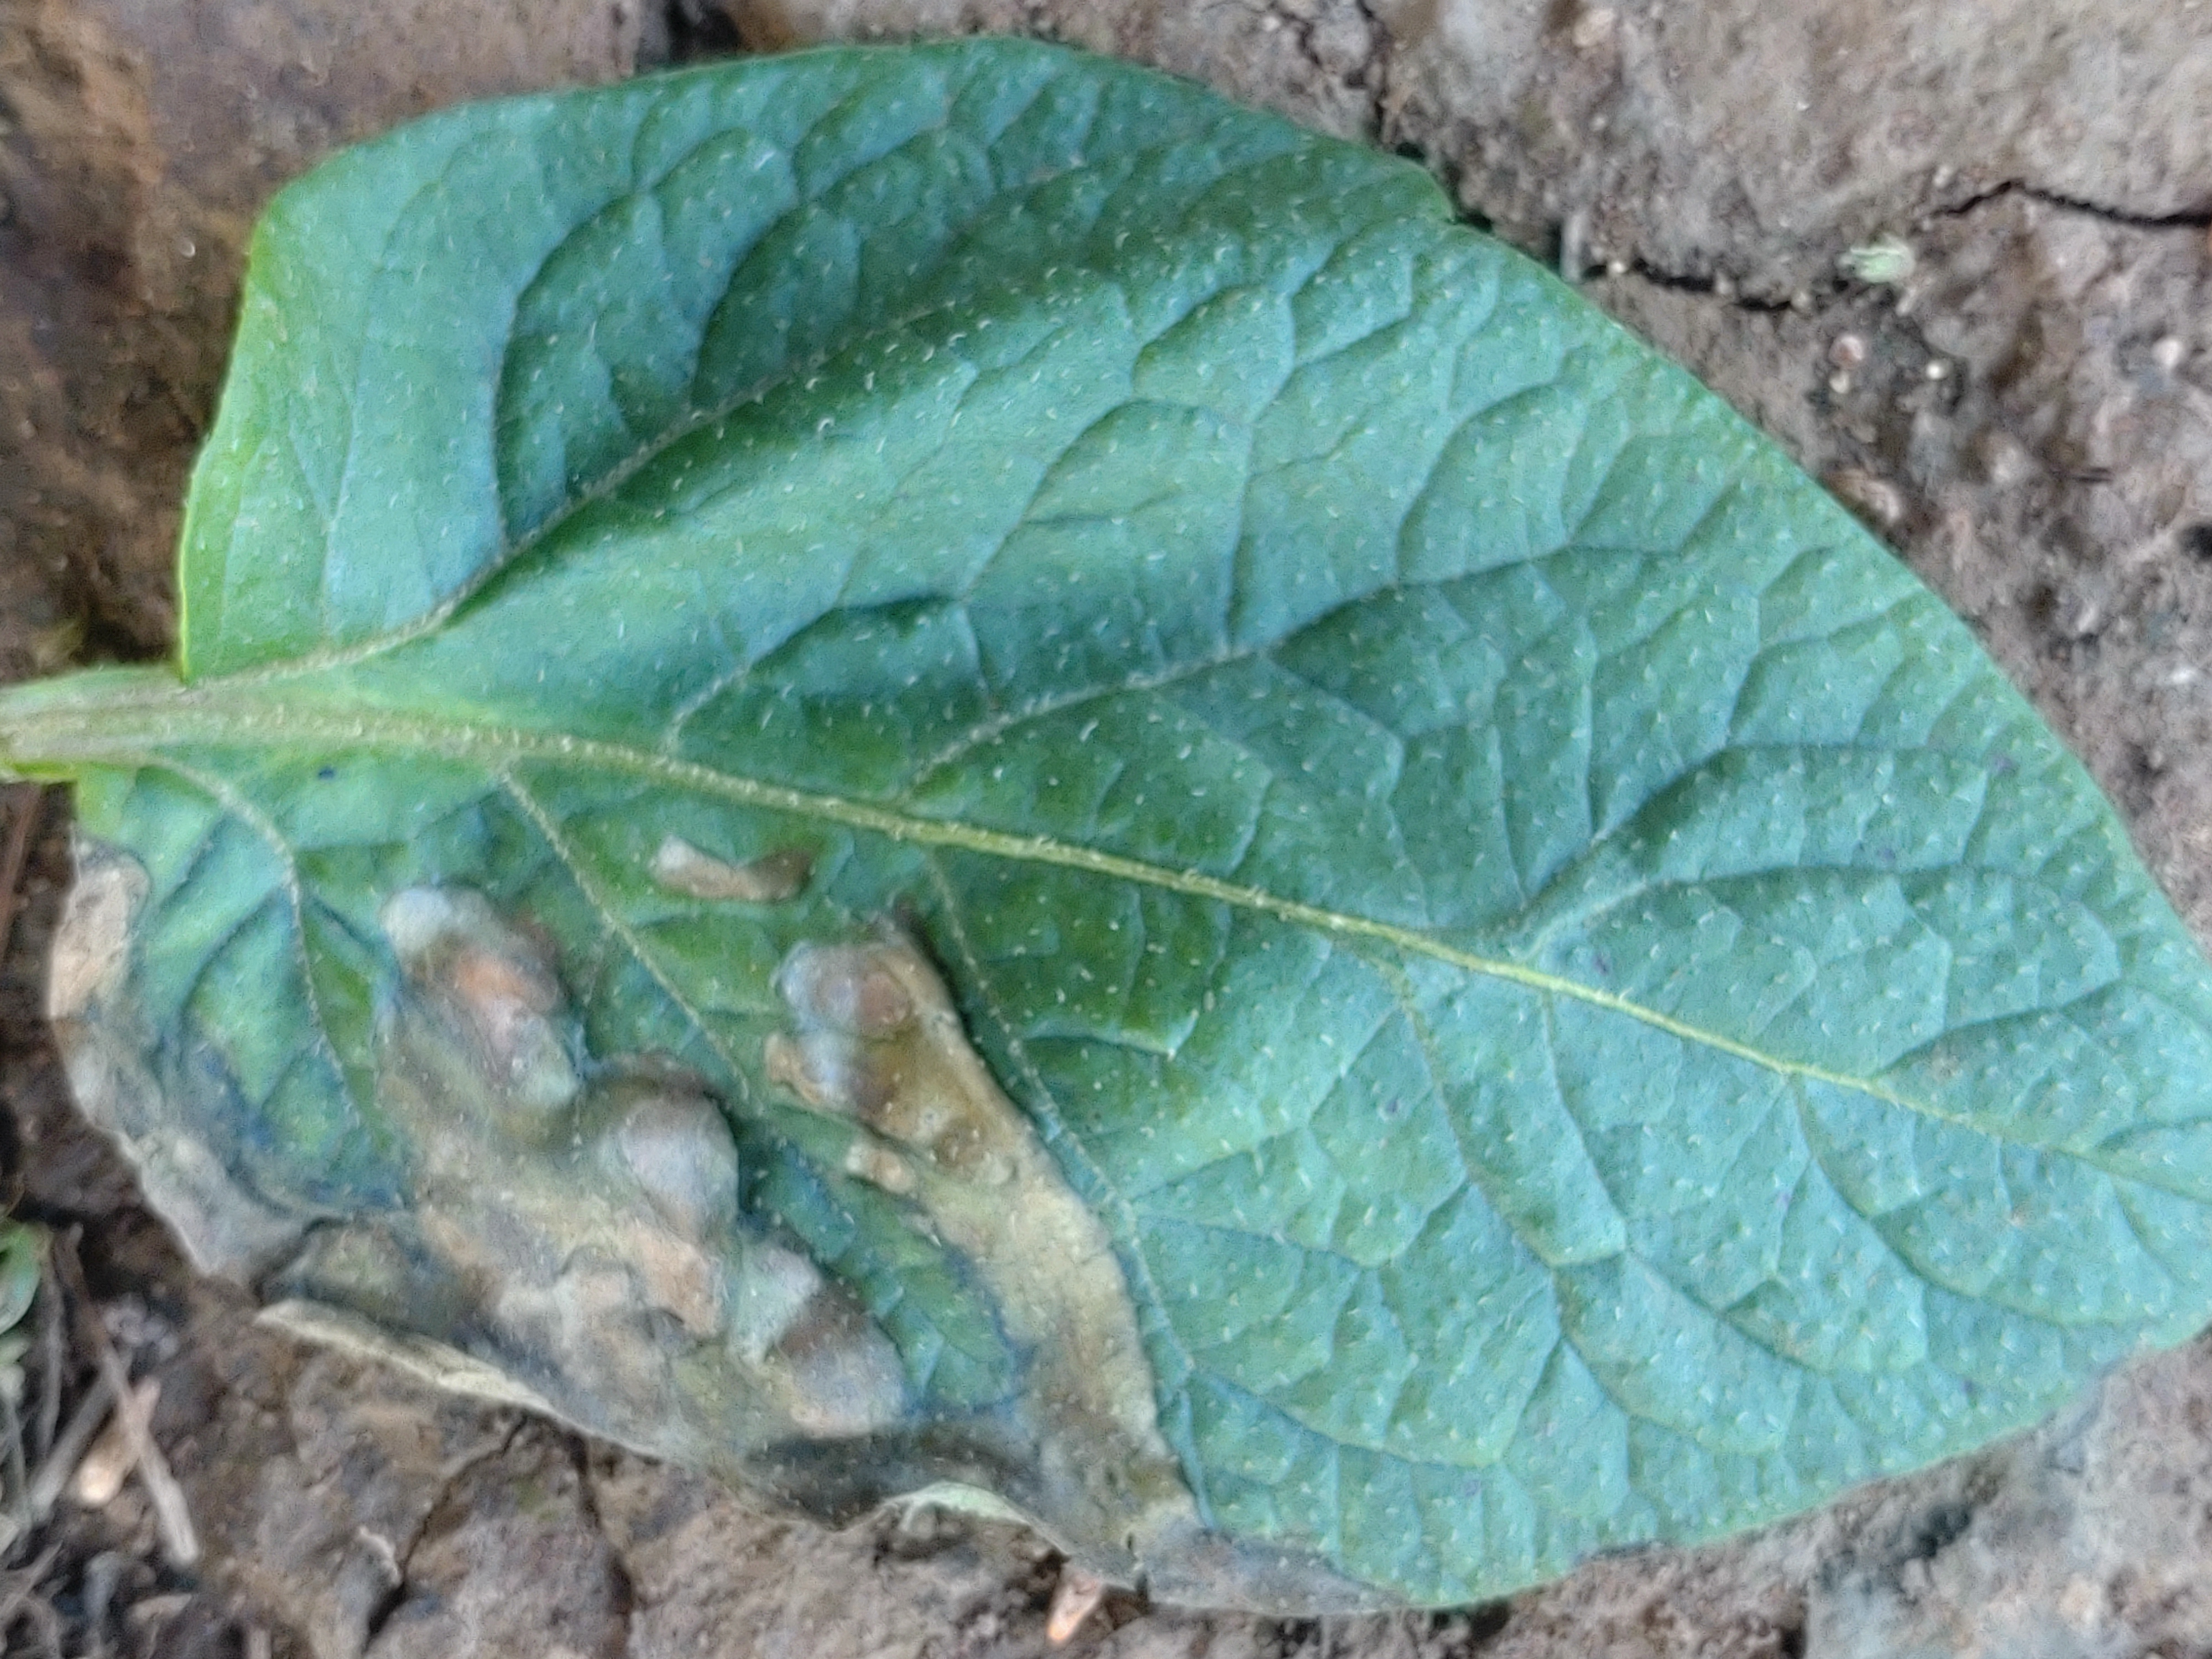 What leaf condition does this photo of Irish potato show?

early blight
